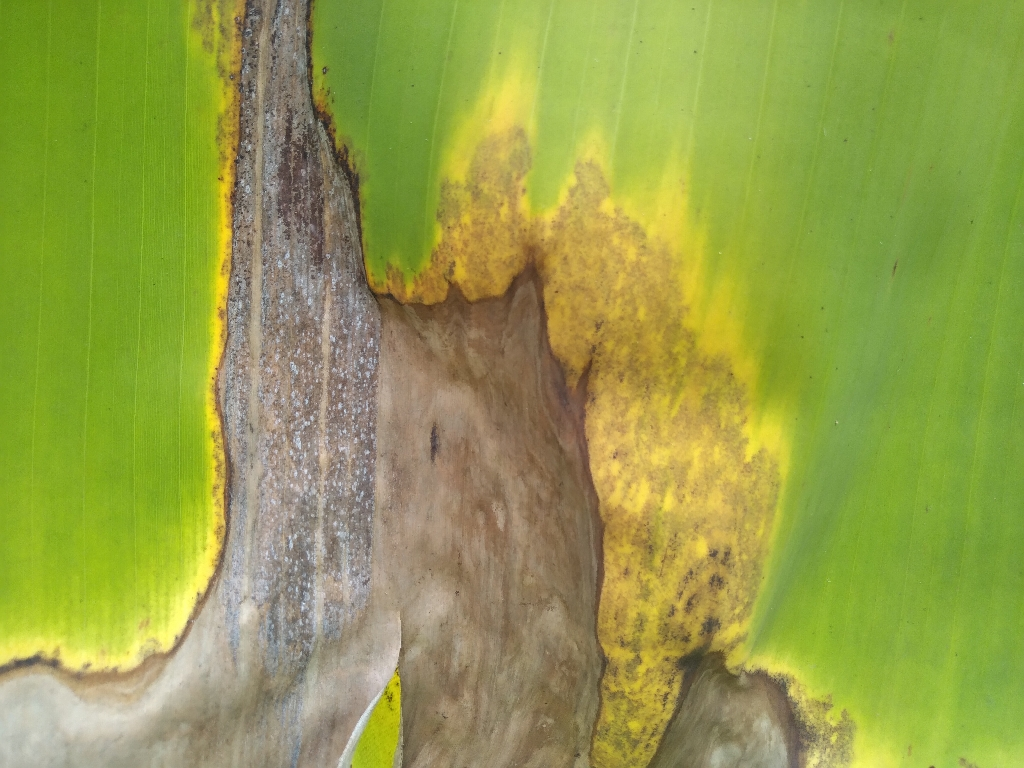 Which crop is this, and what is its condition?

banana, black sigatoka
